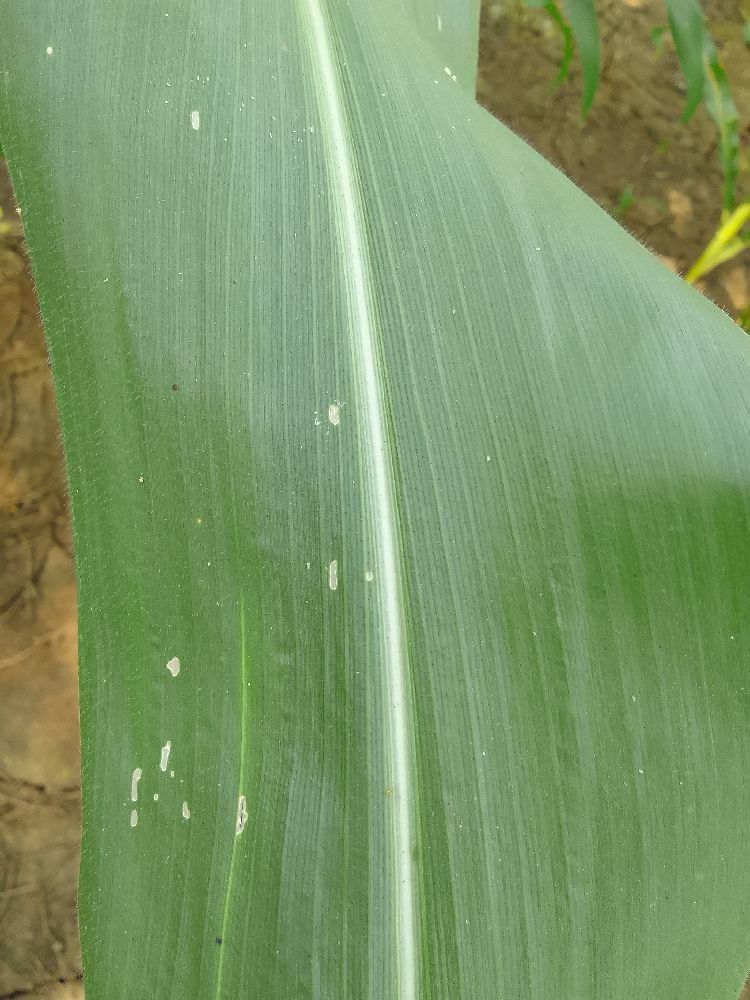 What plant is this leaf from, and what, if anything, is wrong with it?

maize, healthy
